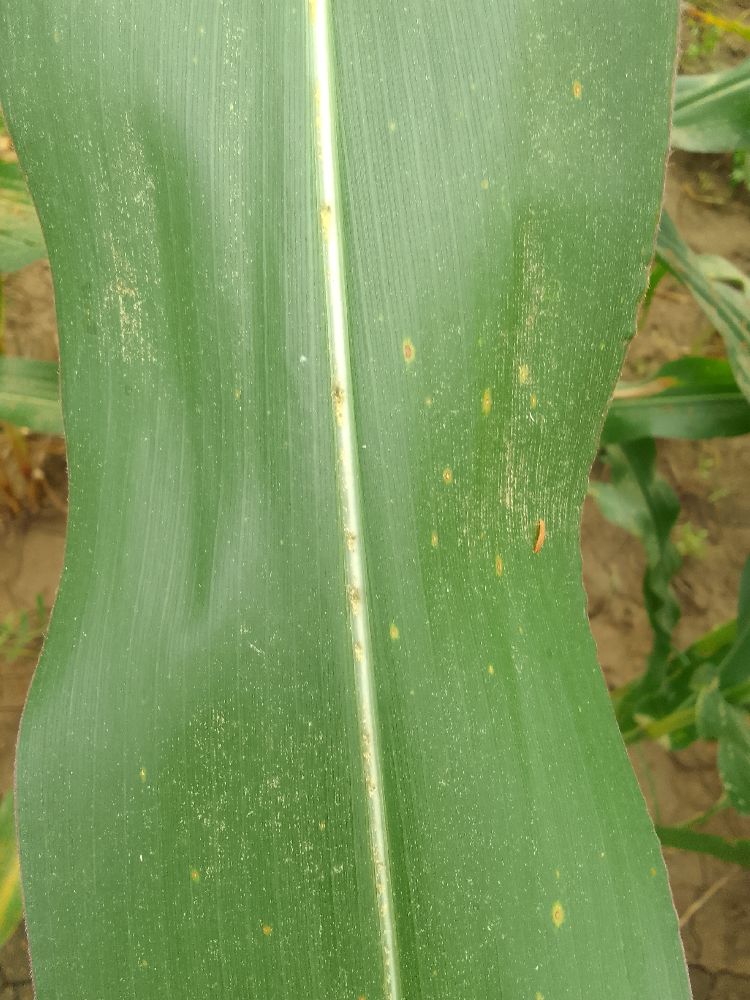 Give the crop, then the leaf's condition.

maize, healthy
